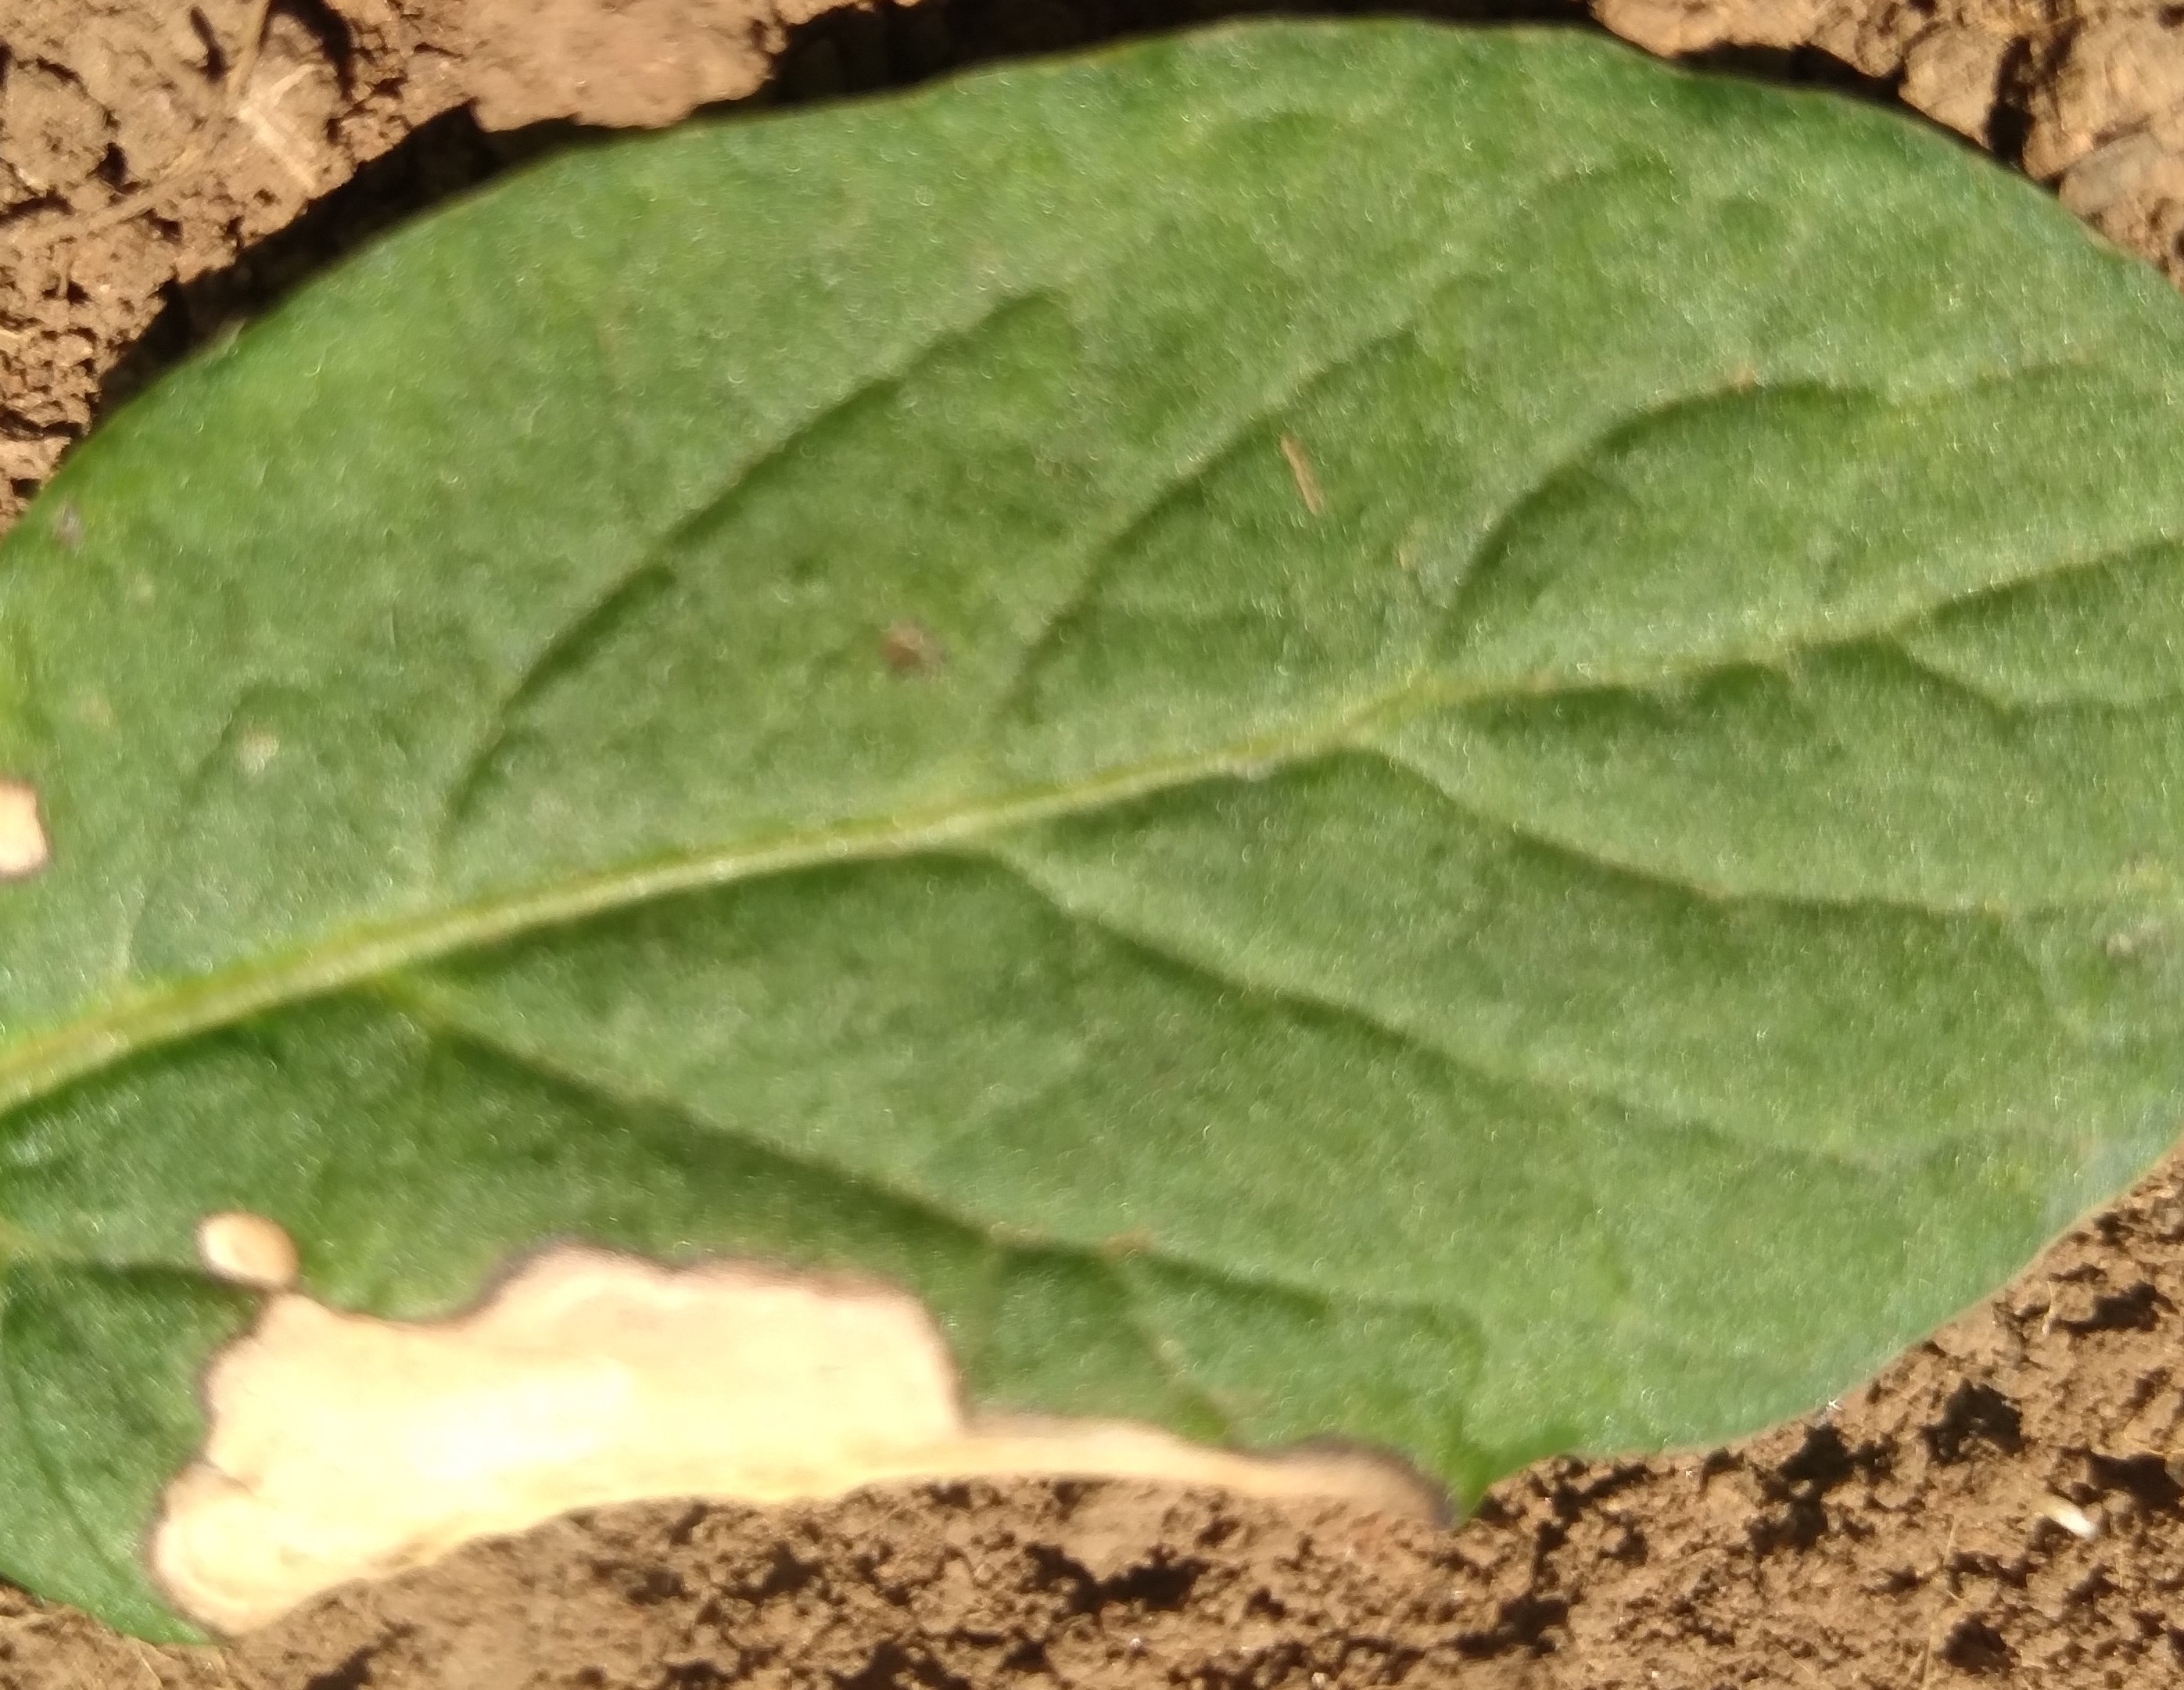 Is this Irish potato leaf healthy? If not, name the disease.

early blight
